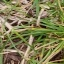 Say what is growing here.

grass
